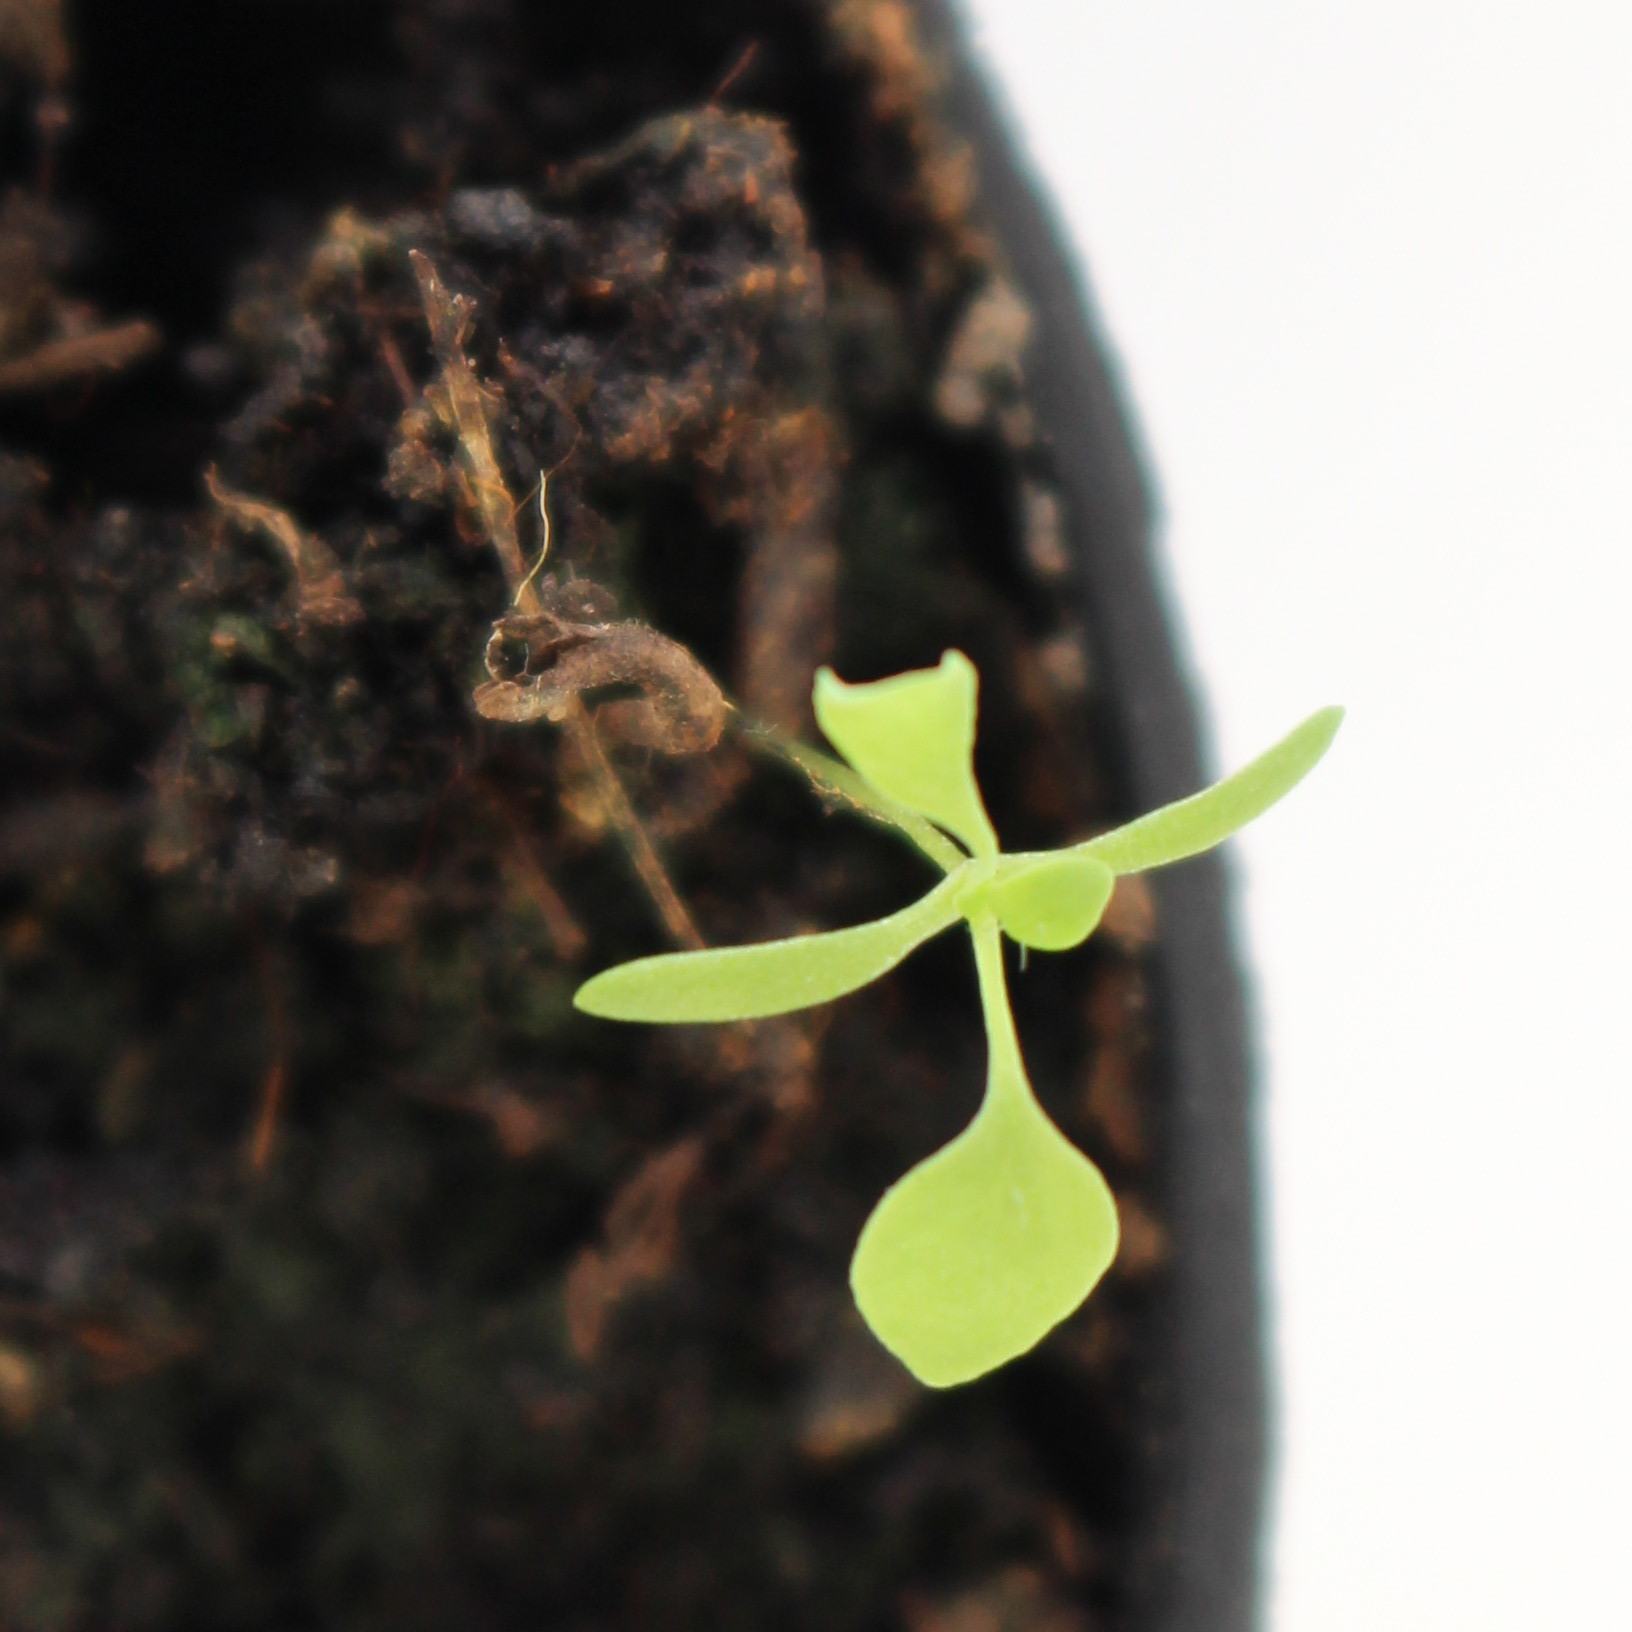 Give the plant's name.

Papaver rhoeas
